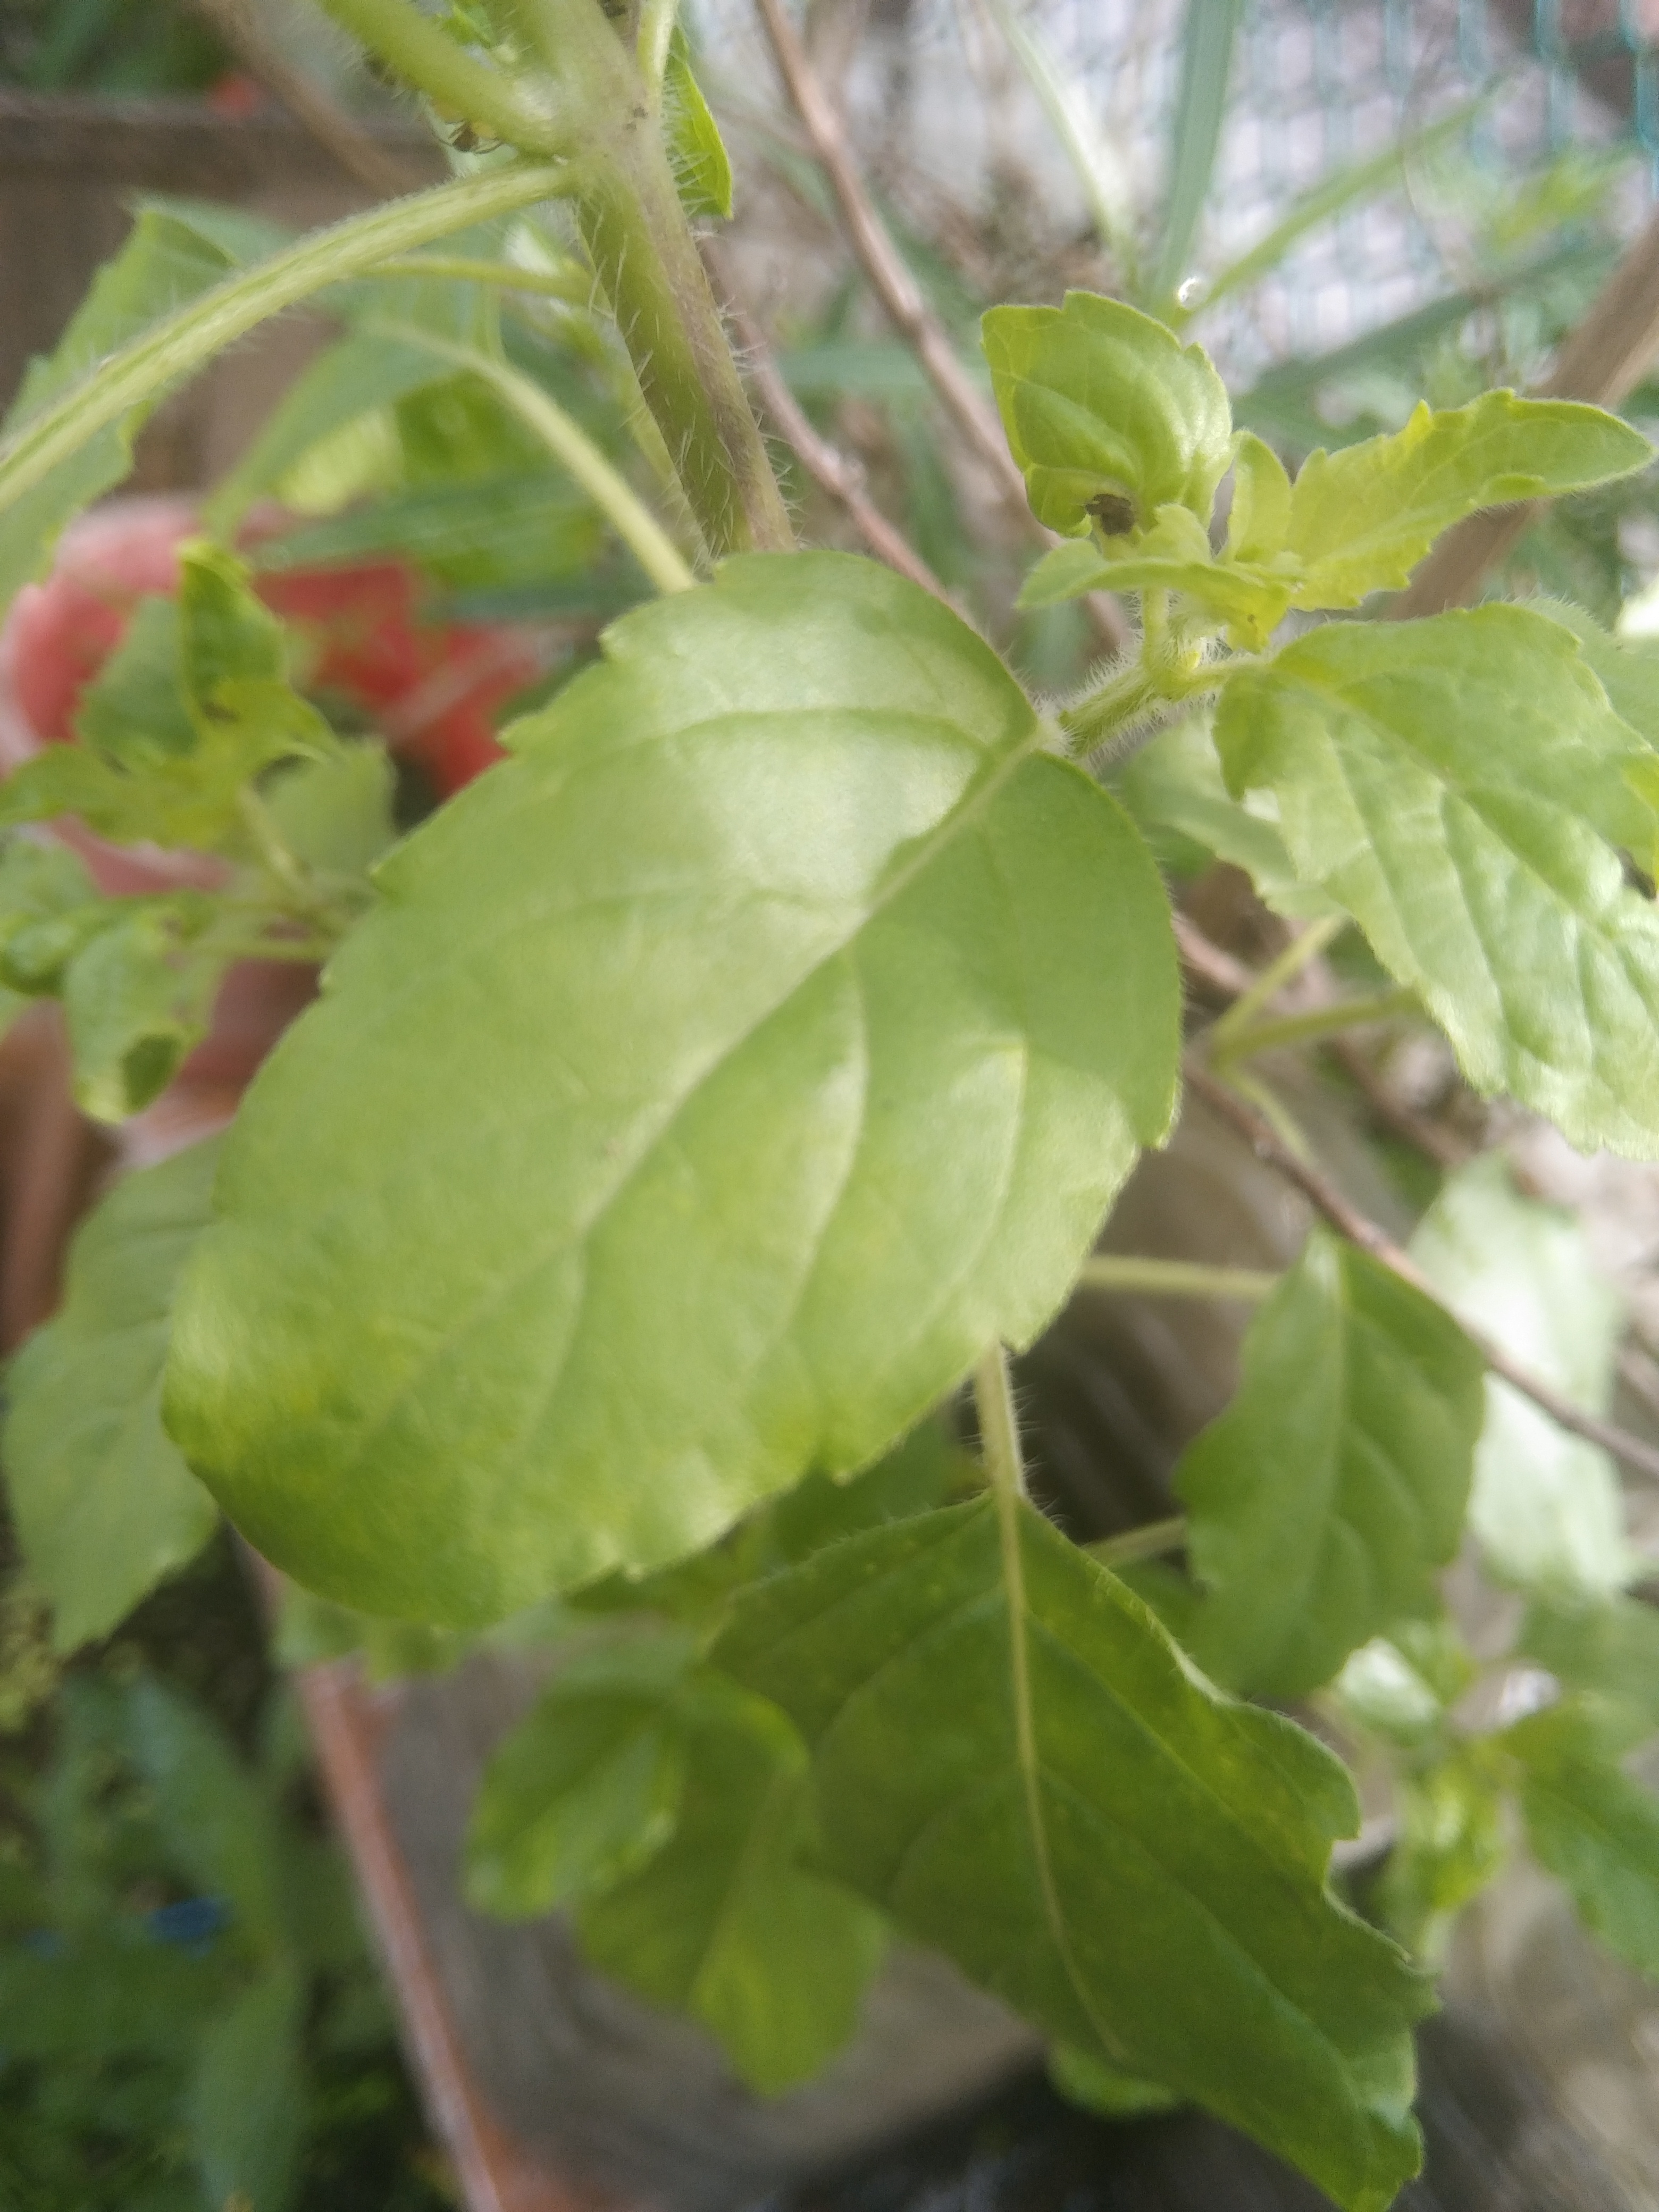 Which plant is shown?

tulshi
